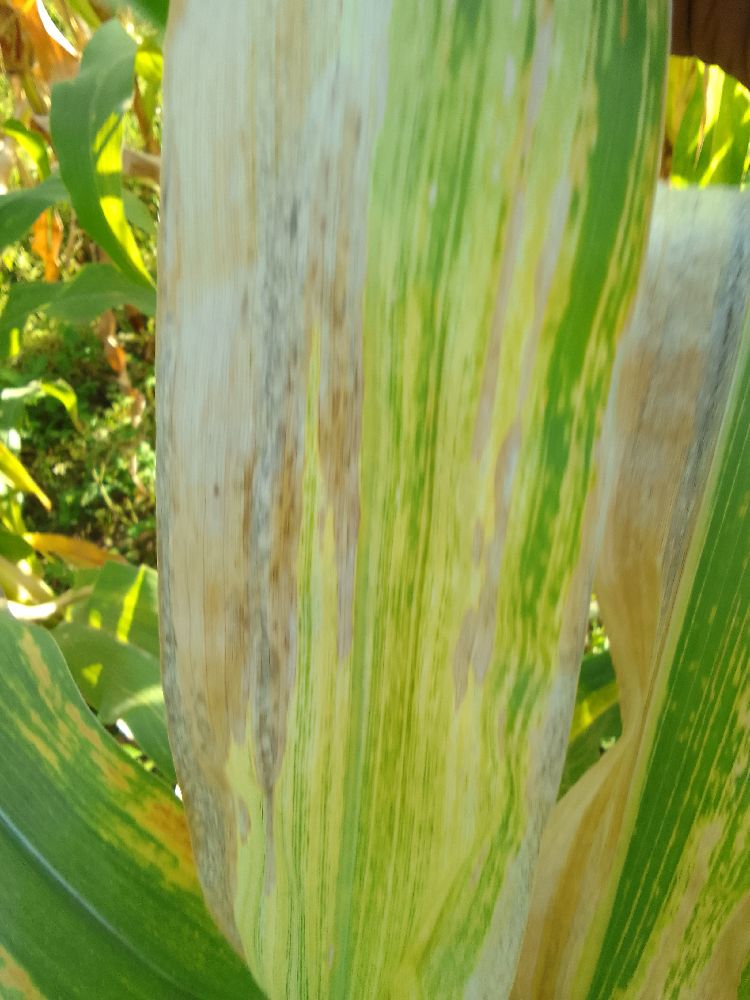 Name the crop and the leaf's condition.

maize, maize lethal necrosis
